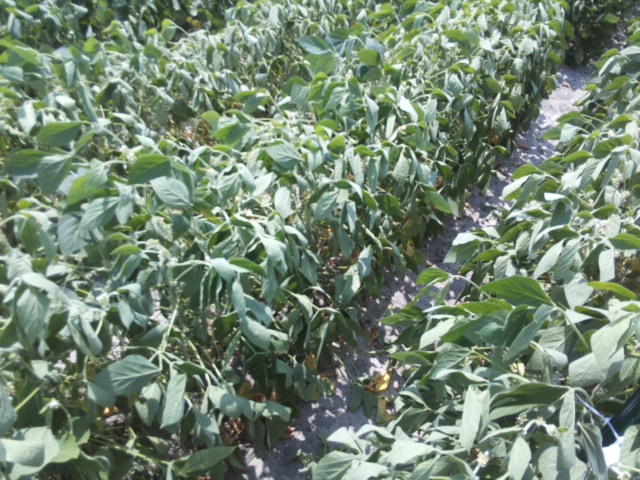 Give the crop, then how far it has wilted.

soybean, moderate turgor loss in upper canopy
